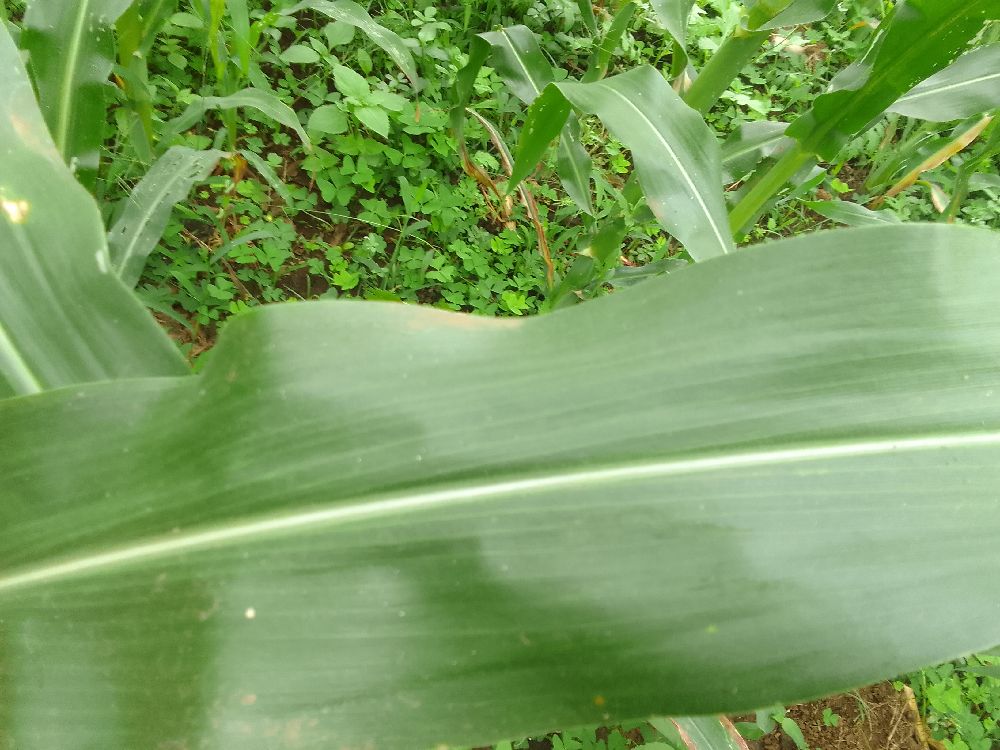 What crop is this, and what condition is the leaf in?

maize, healthy
